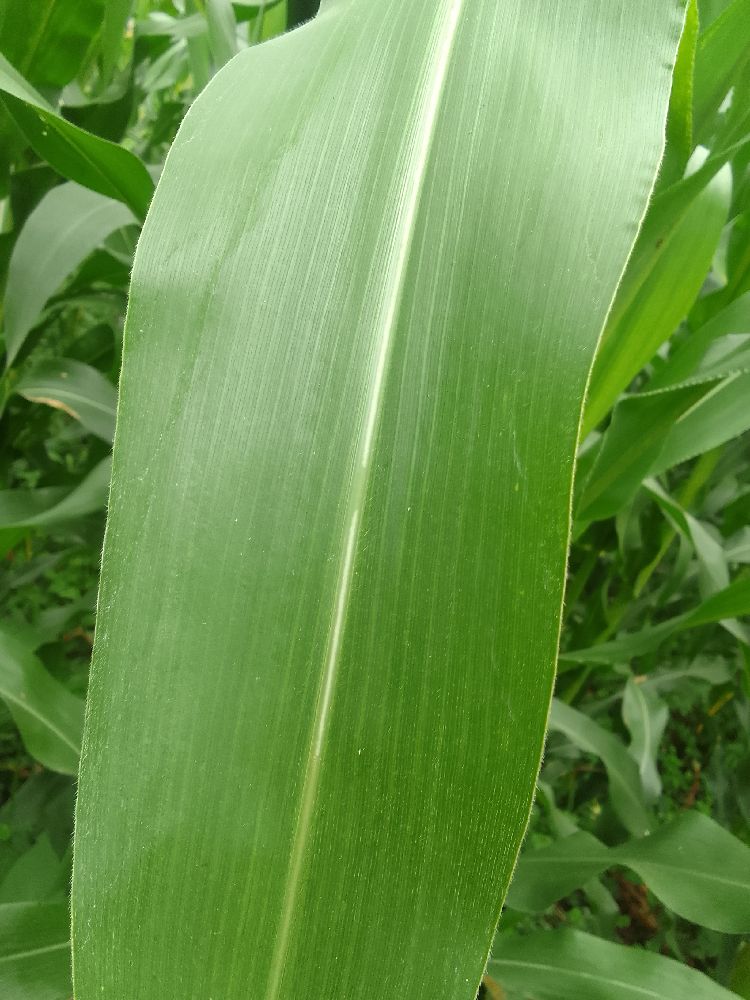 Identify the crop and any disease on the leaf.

maize, healthy
